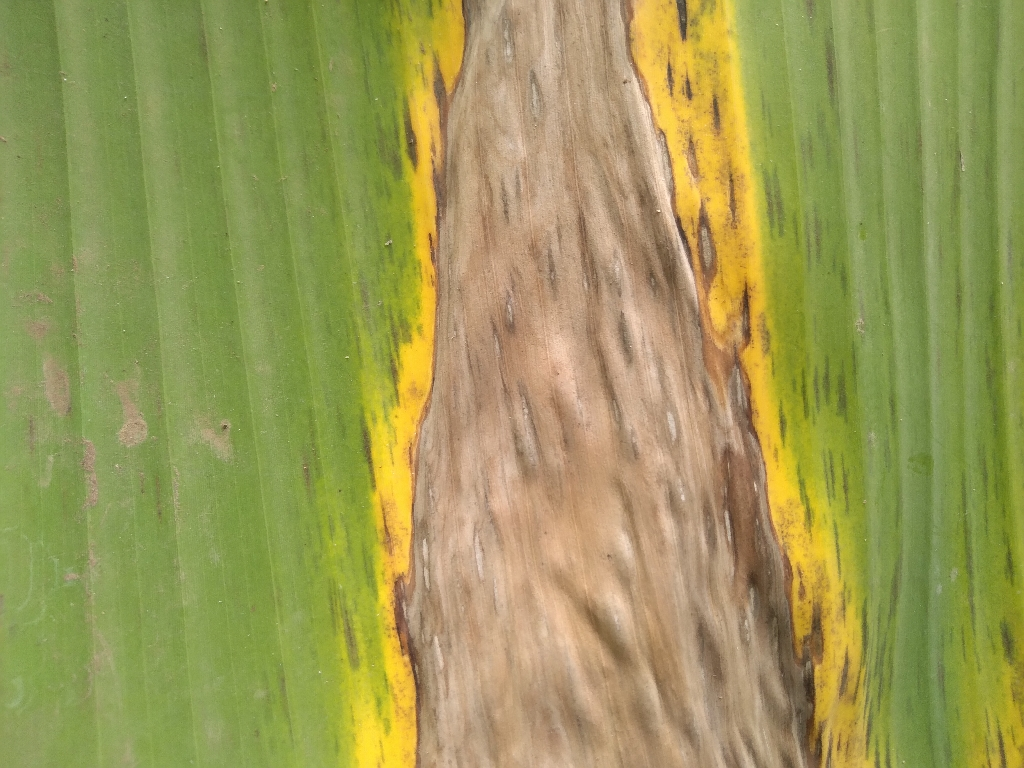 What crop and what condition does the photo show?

banana, black sigatoka
